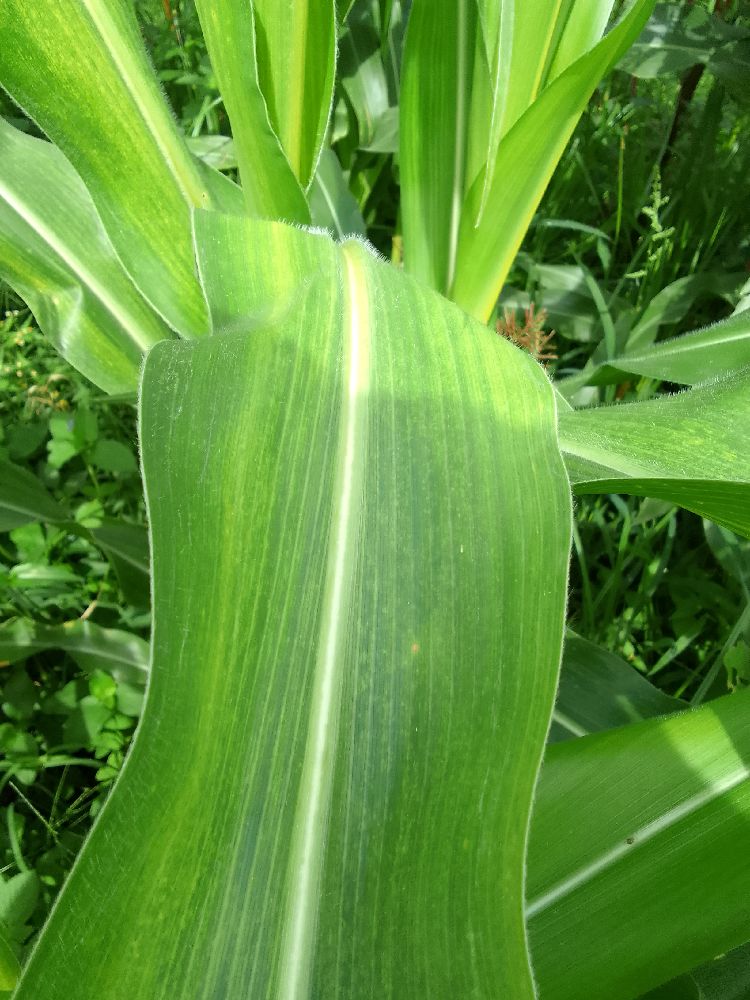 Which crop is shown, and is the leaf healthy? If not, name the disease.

maize, maize lethal necrosis
